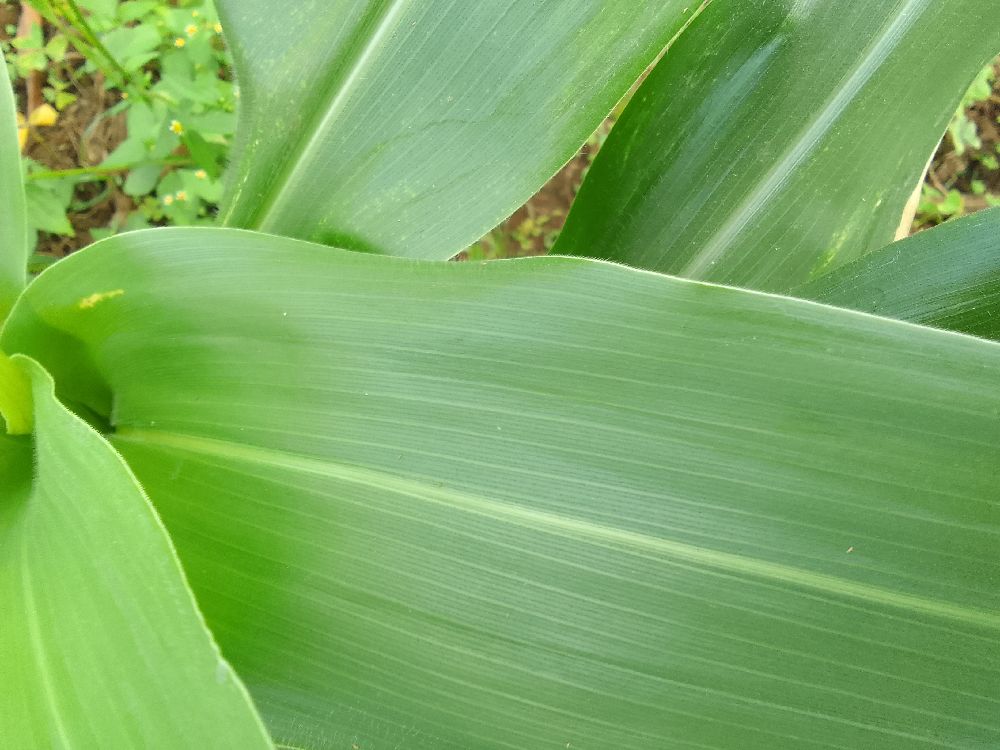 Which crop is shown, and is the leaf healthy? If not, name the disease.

maize, healthy
